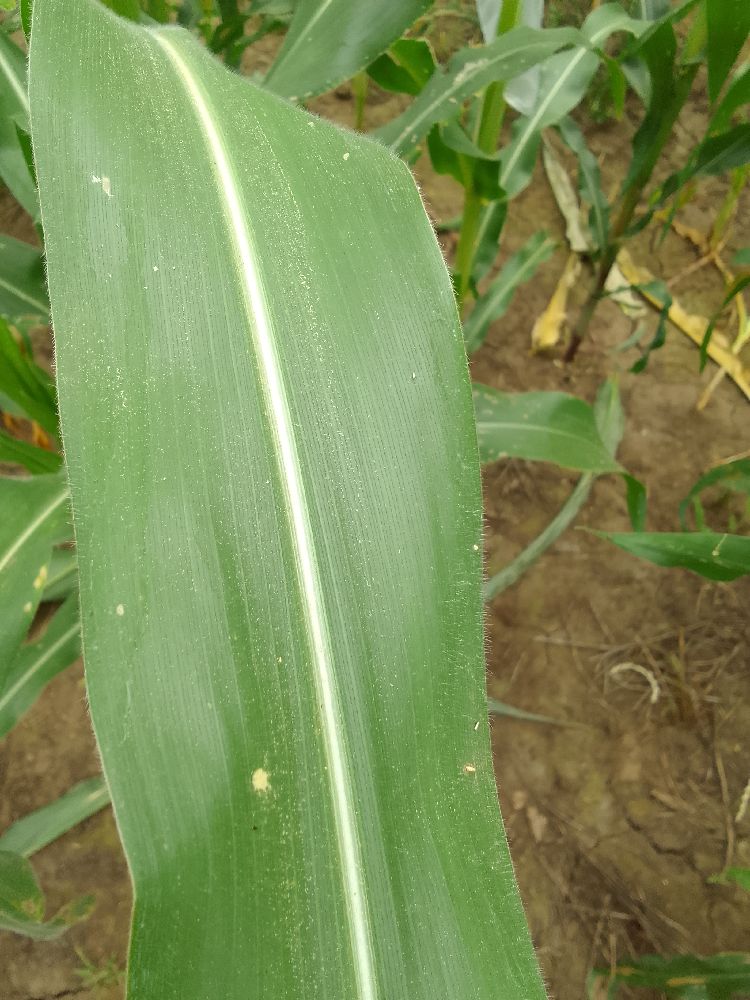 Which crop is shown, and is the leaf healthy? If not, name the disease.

maize, healthy
